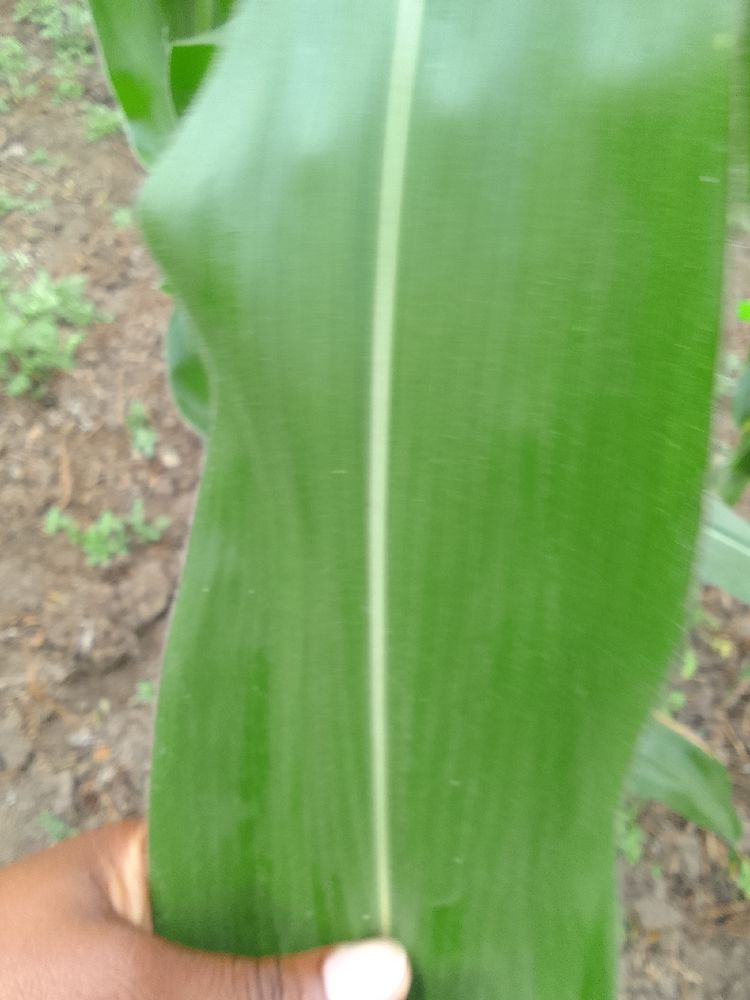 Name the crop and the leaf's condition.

maize, healthy
